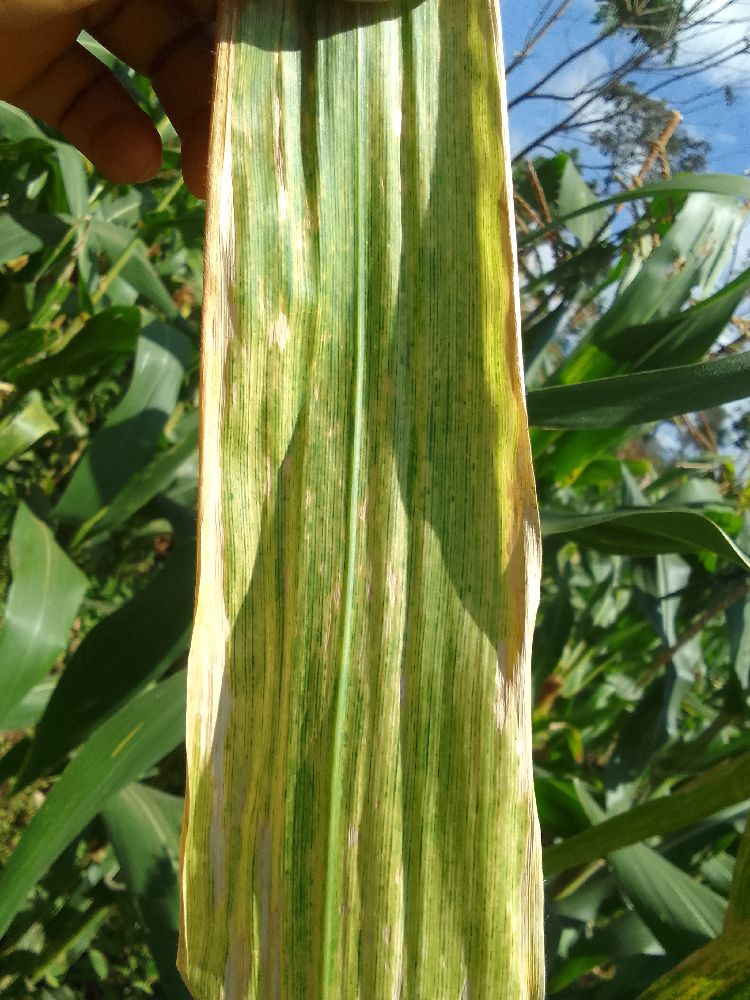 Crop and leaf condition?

maize, maize lethal necrosis
